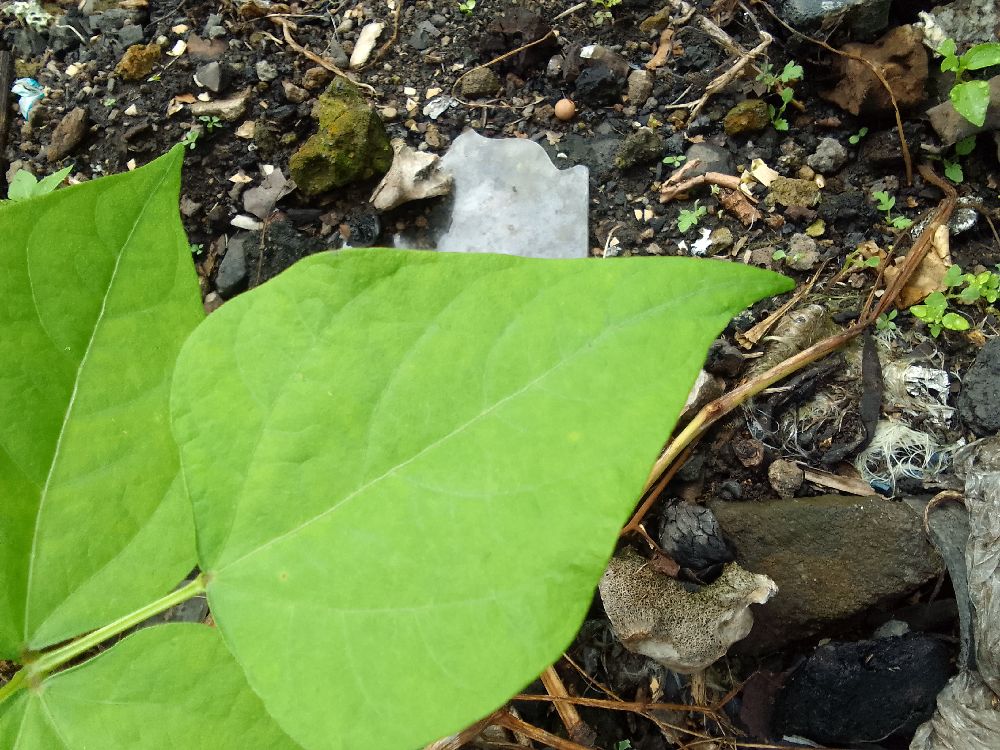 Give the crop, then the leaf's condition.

common bean, healthy
